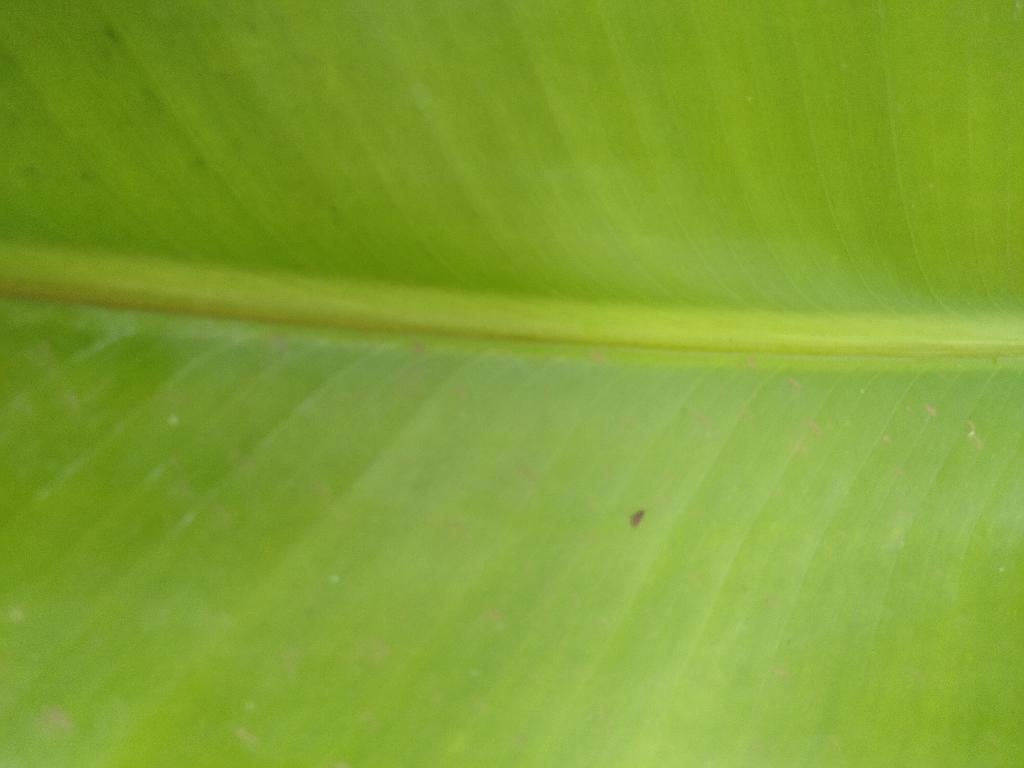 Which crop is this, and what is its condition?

banana, healthy
